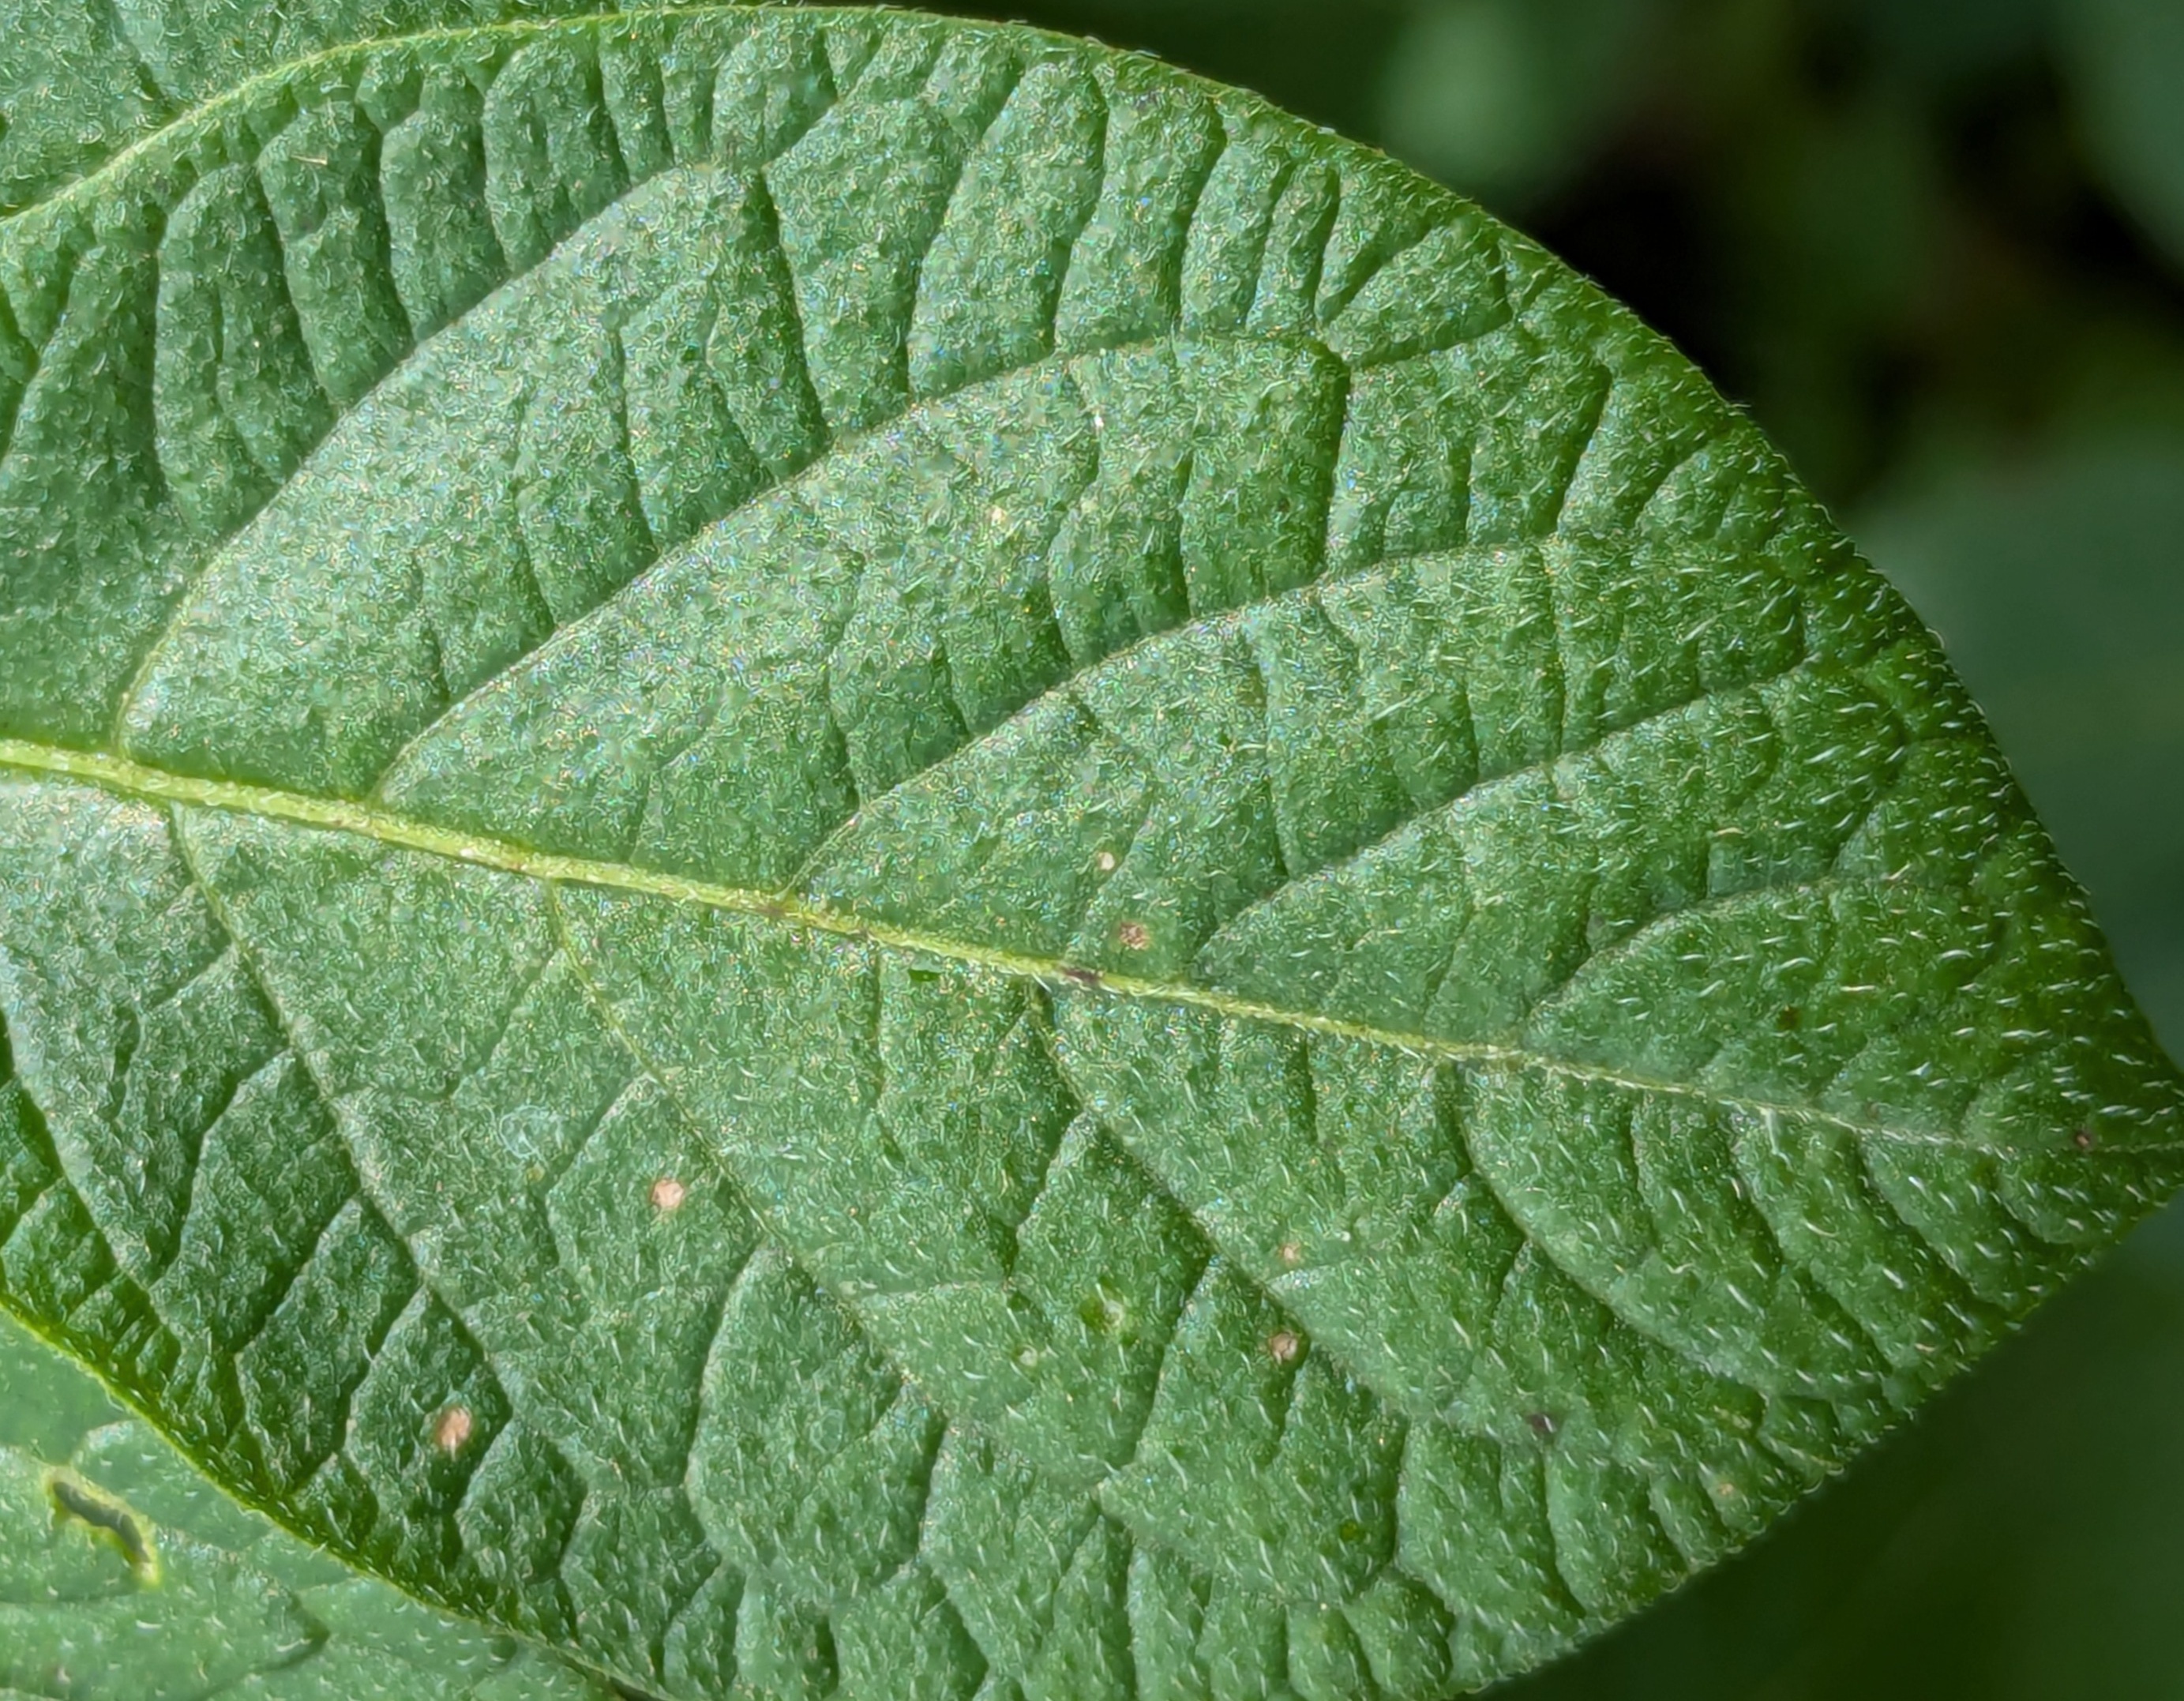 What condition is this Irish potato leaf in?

healthy
